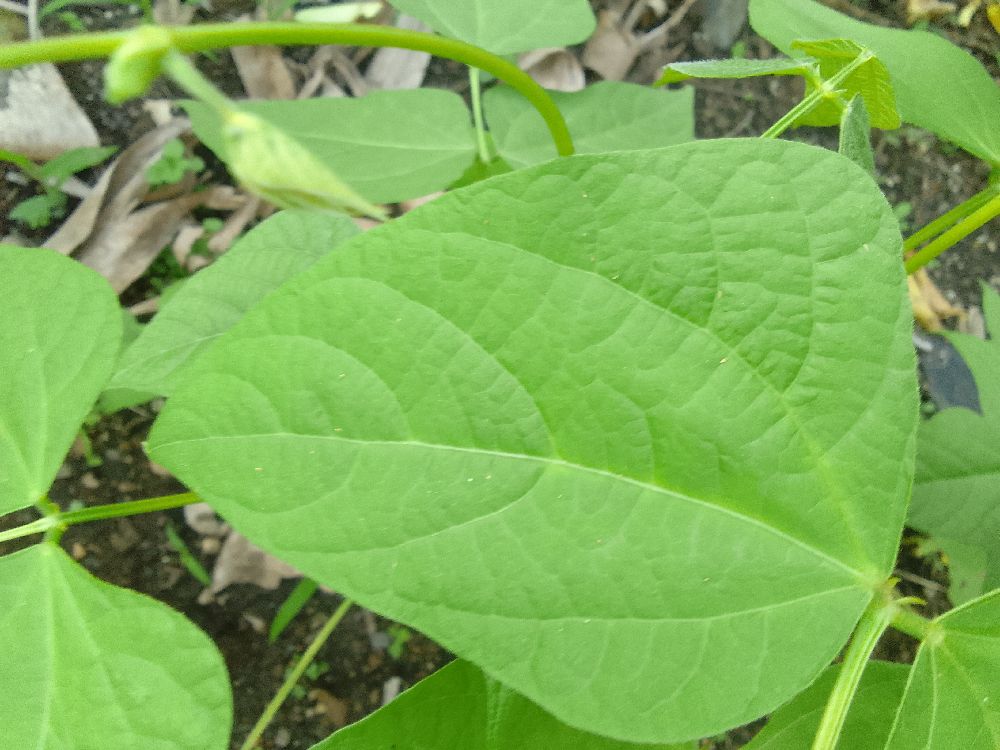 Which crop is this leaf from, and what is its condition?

common bean, healthy
